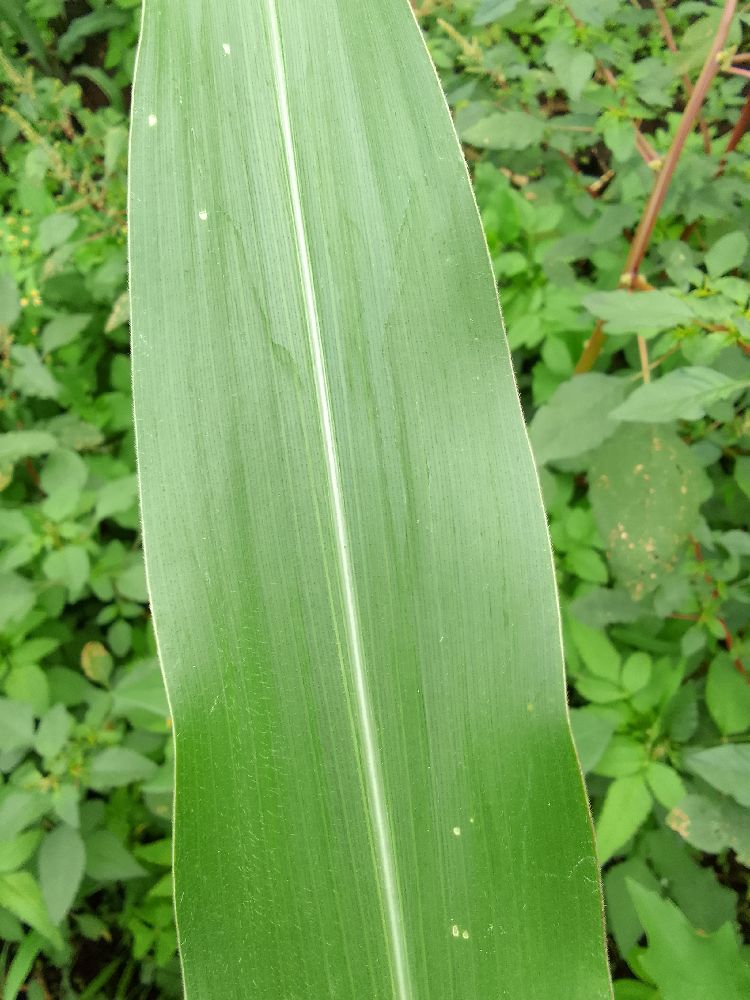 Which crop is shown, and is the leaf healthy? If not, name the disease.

maize, healthy
